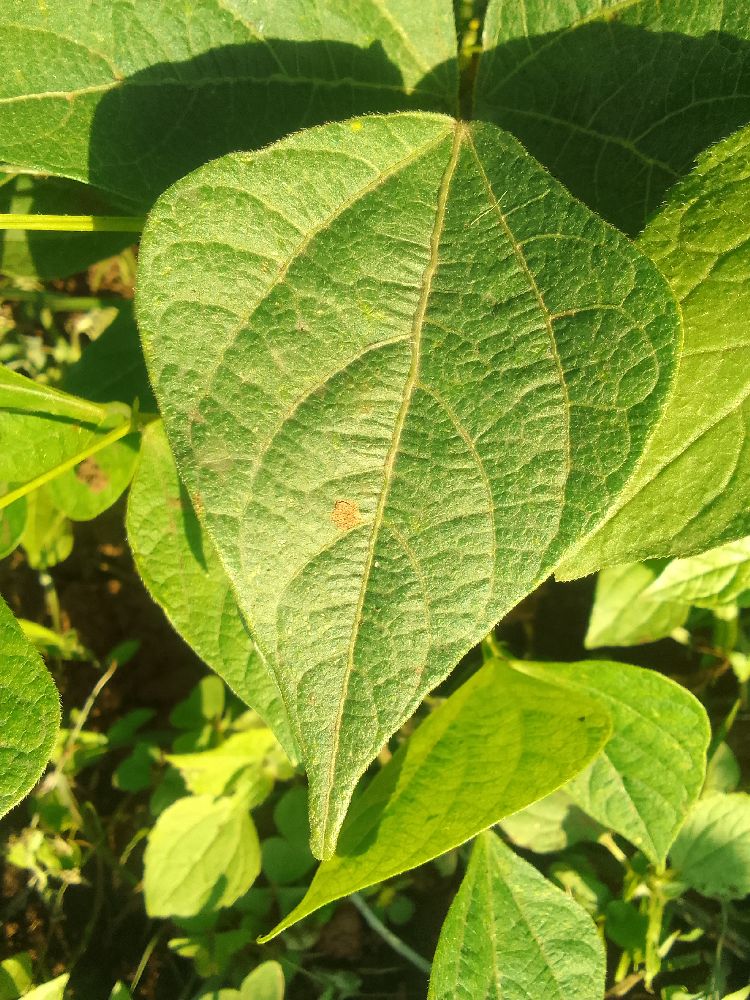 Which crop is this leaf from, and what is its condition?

common bean, healthy
